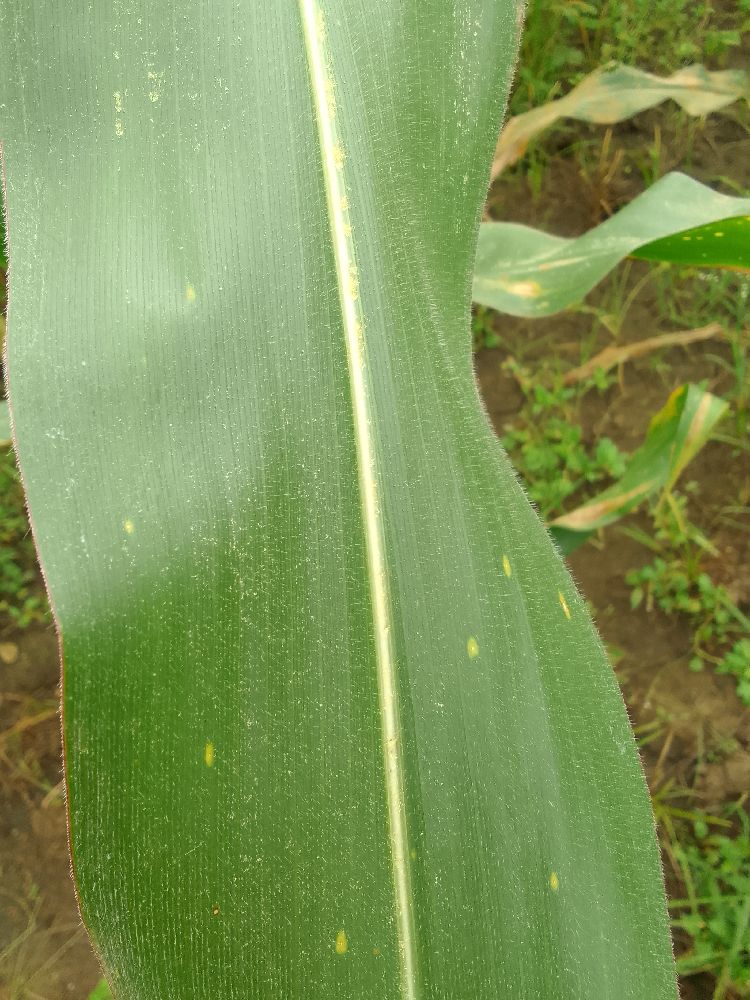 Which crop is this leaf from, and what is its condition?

maize, healthy
